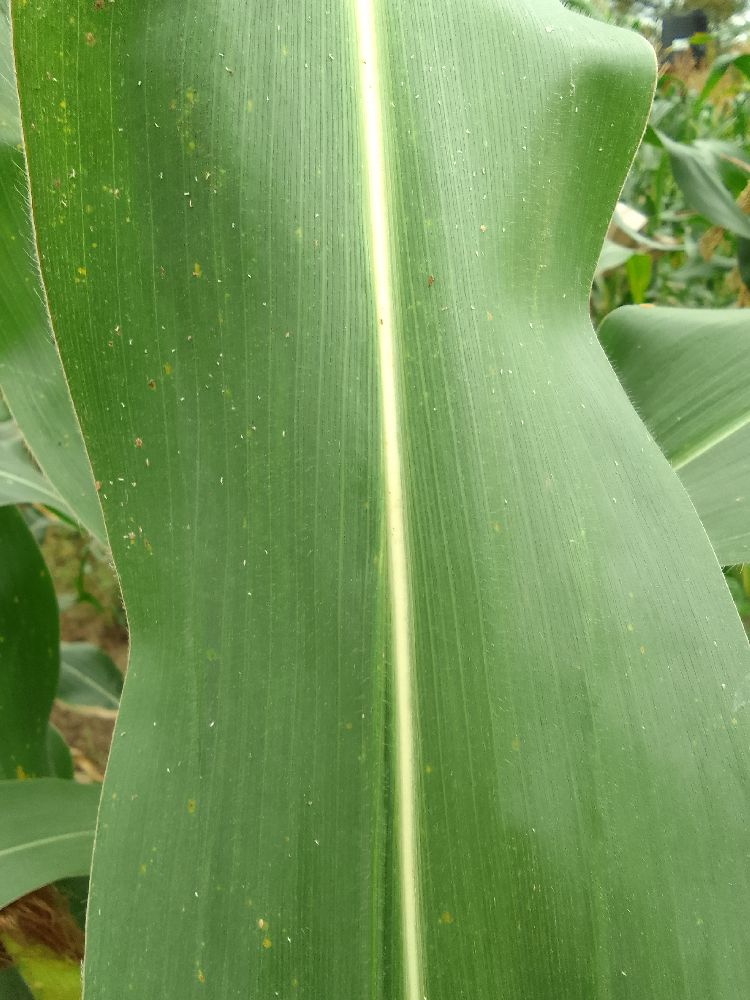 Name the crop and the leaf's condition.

maize, healthy
